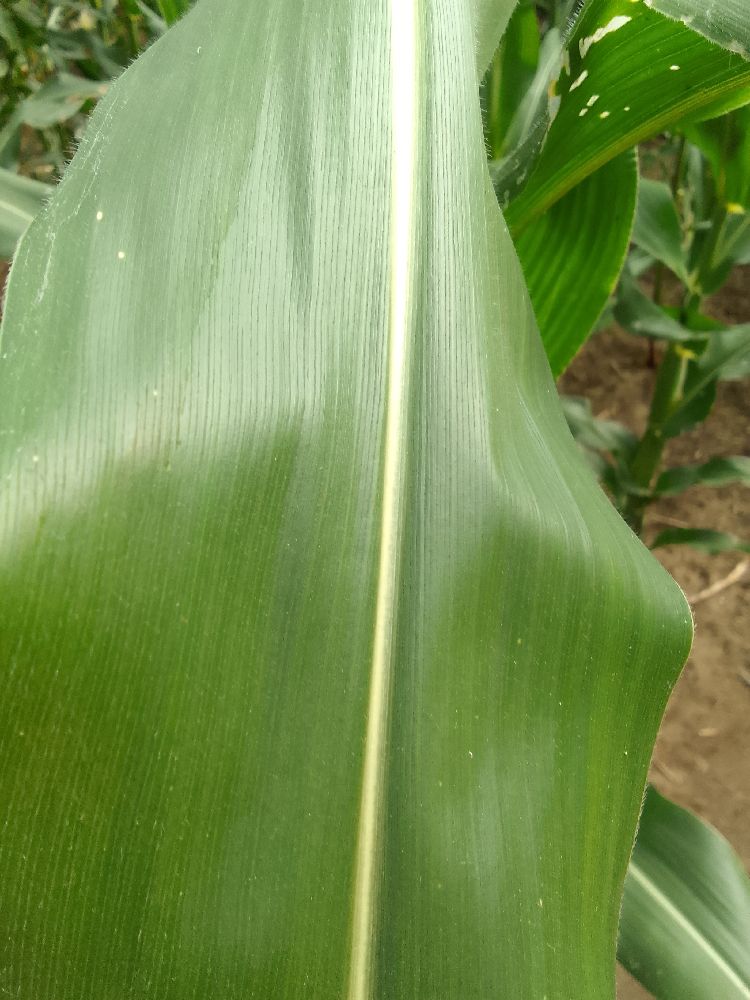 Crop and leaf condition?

maize, healthy
